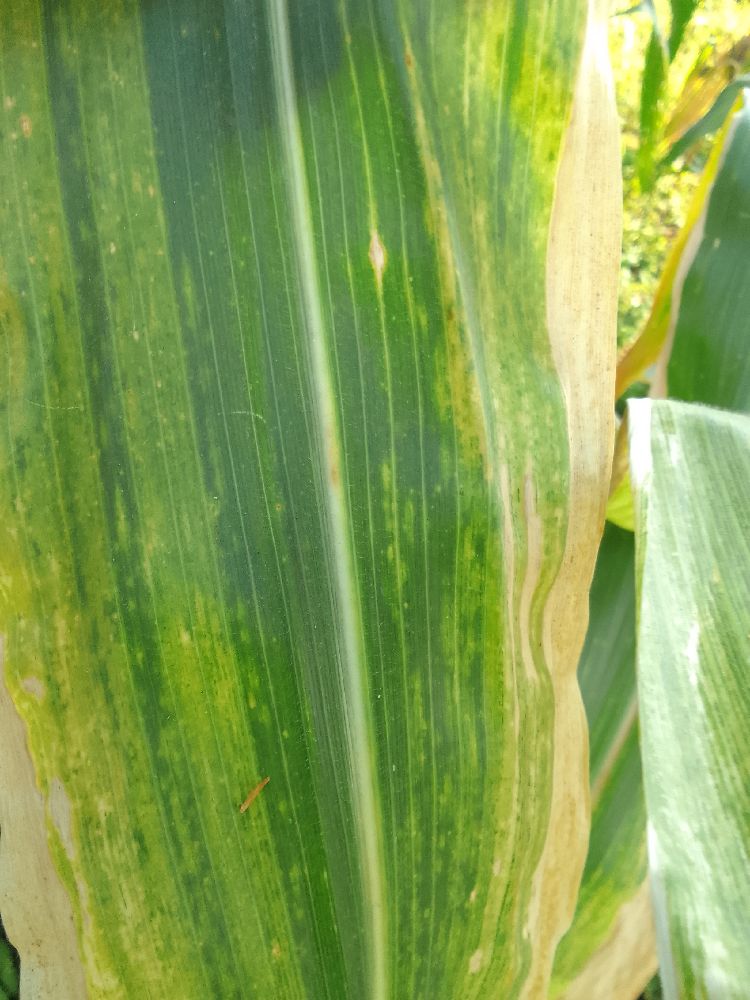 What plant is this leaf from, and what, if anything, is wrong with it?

maize, maize lethal necrosis
